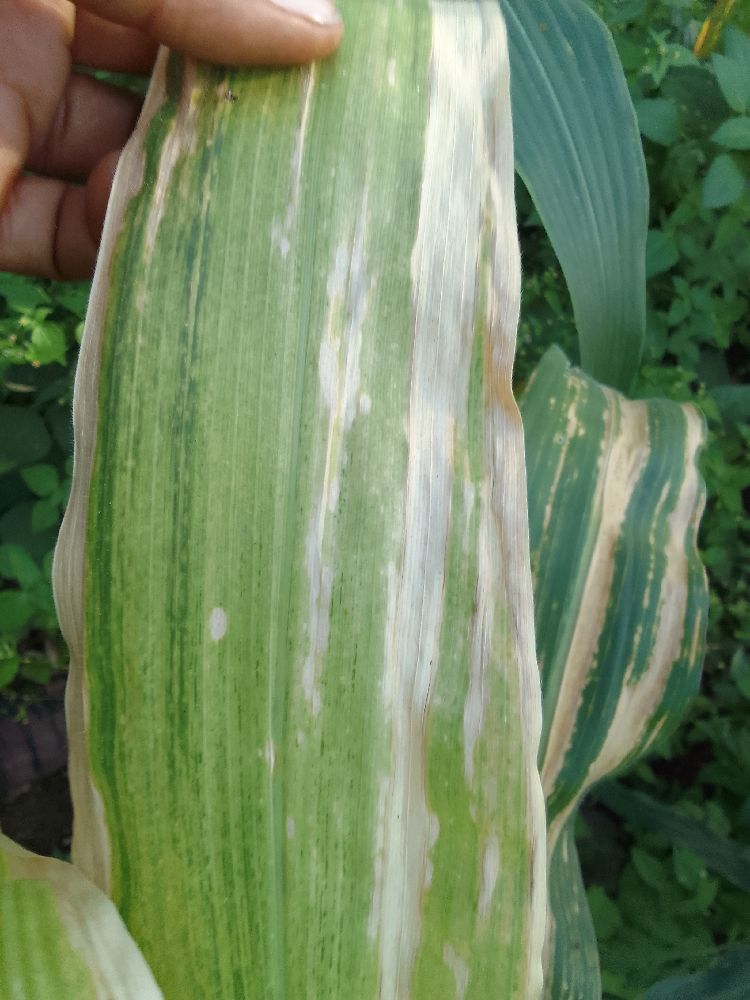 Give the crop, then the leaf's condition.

maize, maize lethal necrosis
